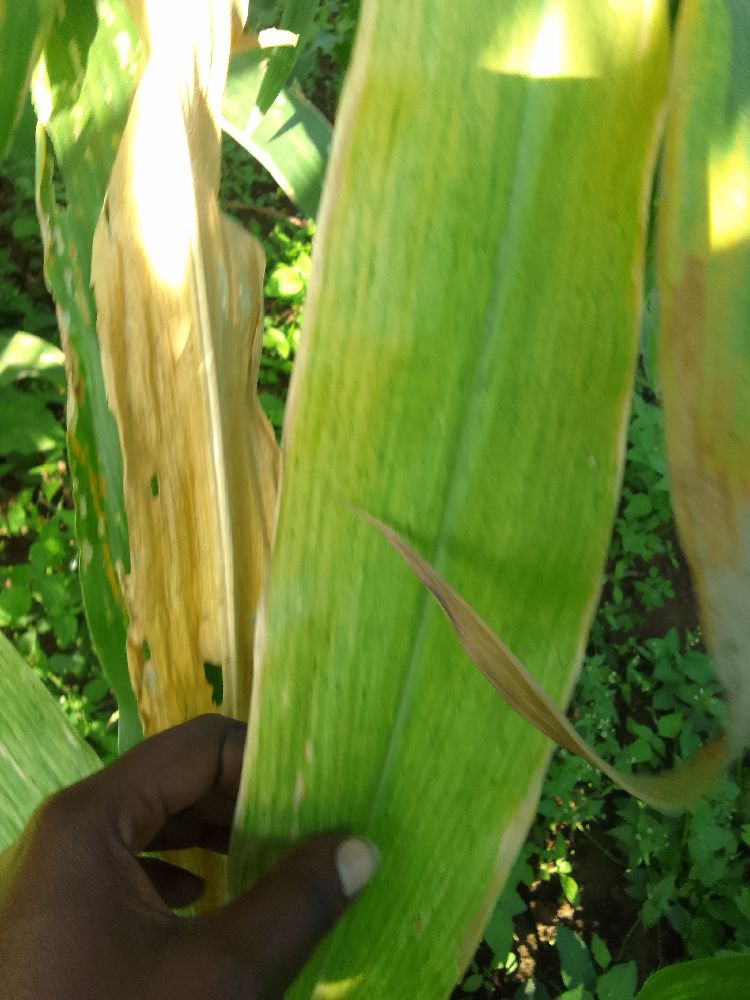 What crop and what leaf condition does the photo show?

maize, maize lethal necrosis
